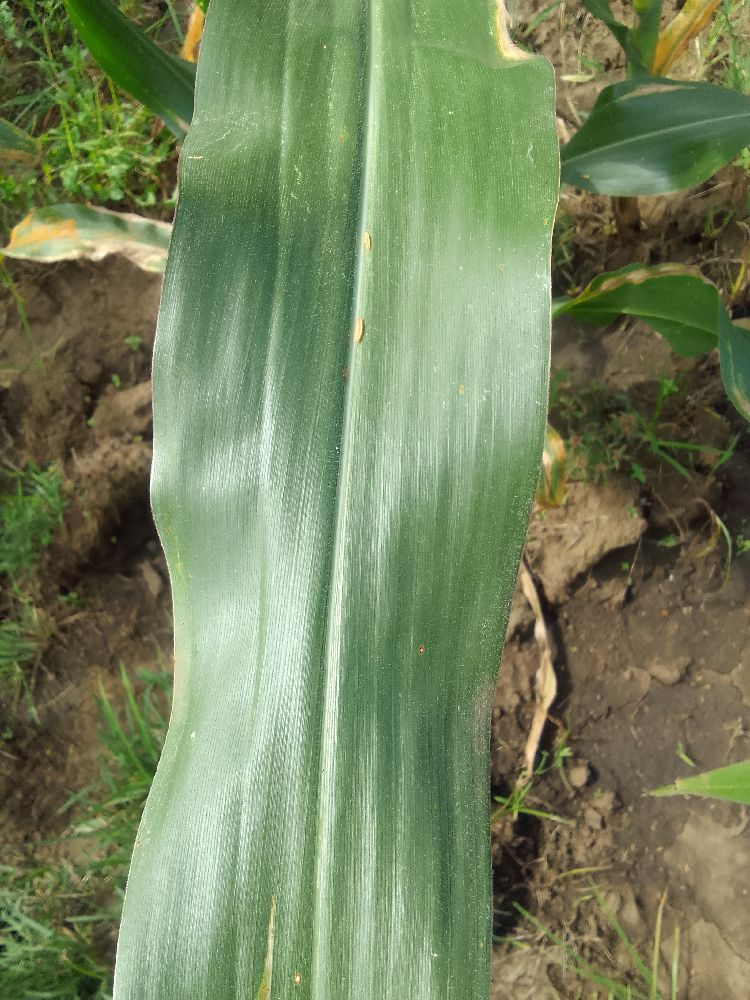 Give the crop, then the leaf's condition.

maize, healthy
